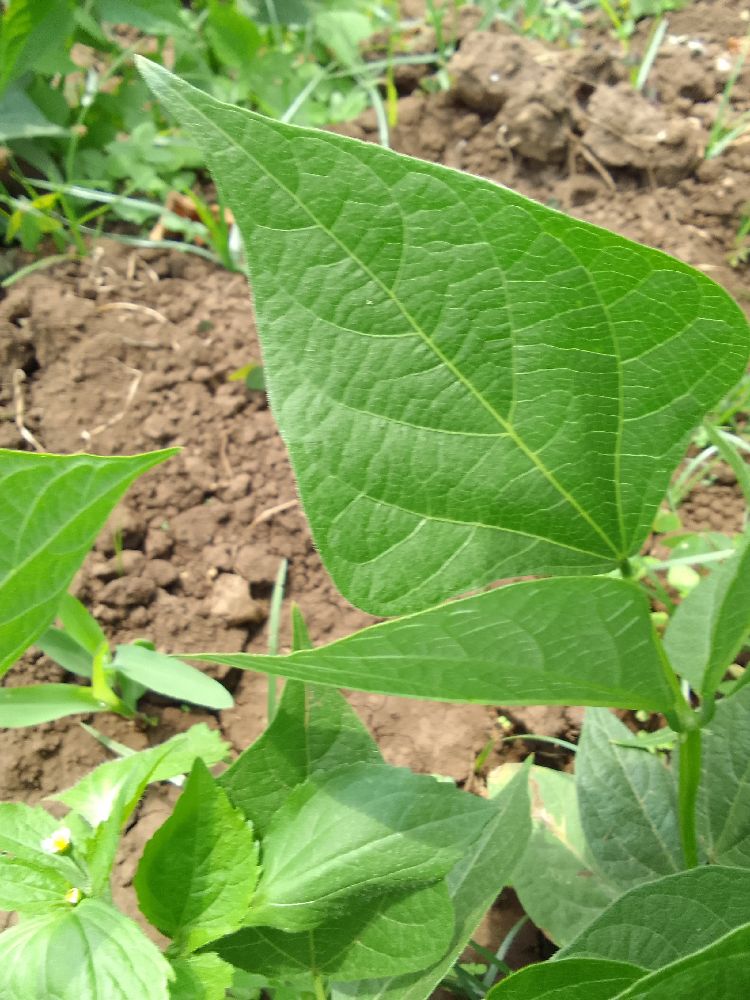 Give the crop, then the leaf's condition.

common bean, healthy
